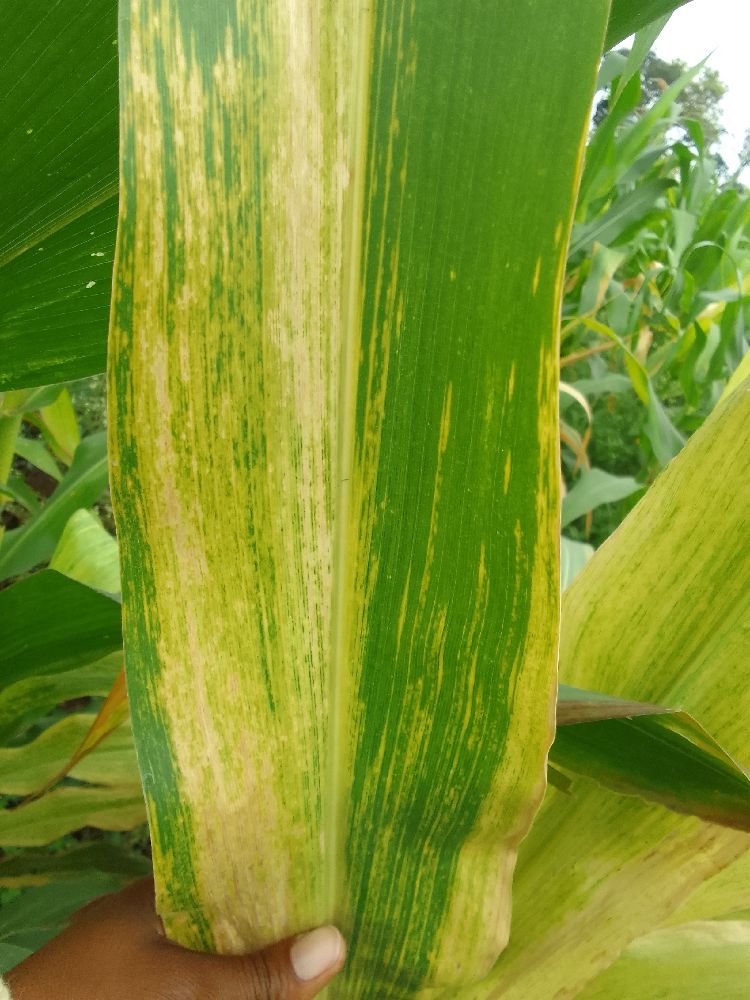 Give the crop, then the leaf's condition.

maize, maize lethal necrosis
